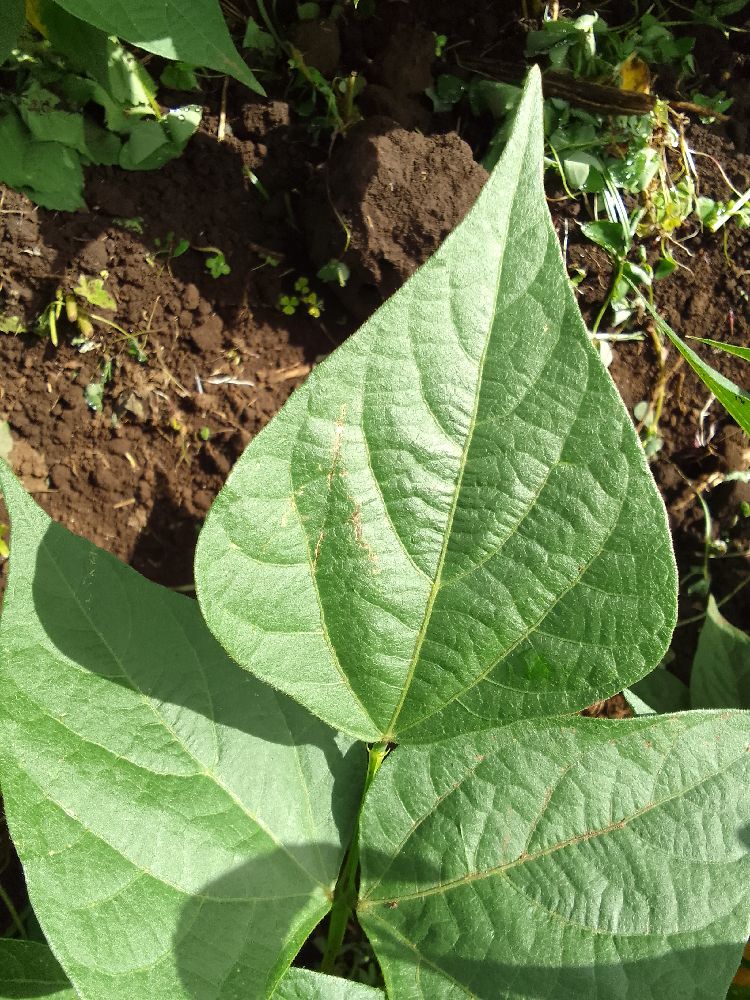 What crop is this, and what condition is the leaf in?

common bean, healthy
